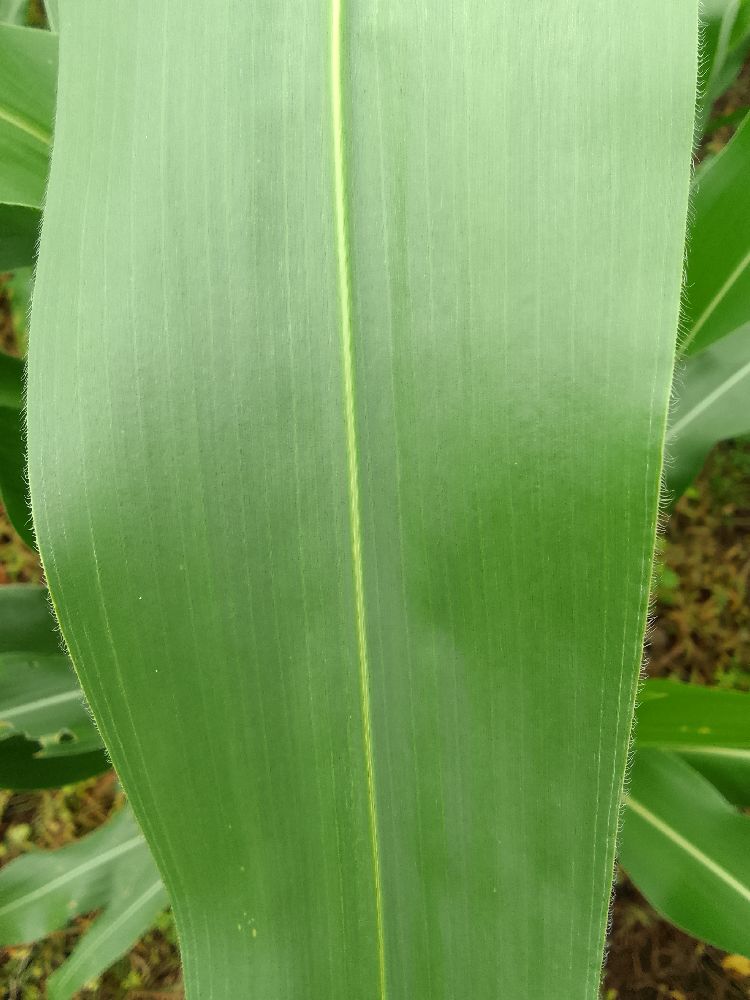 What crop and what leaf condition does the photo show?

maize, healthy
